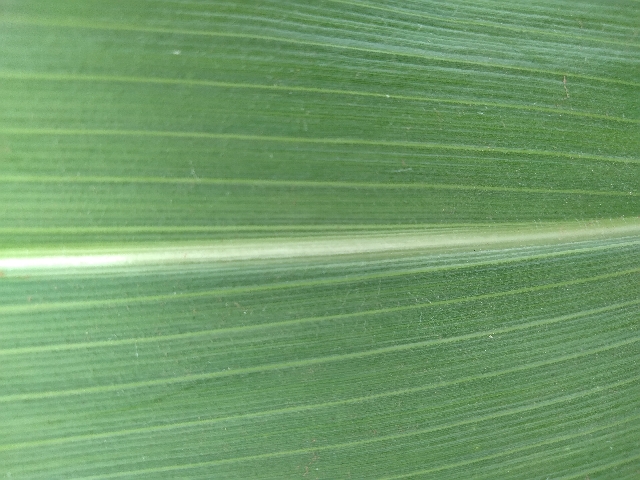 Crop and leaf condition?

maize, healthy
